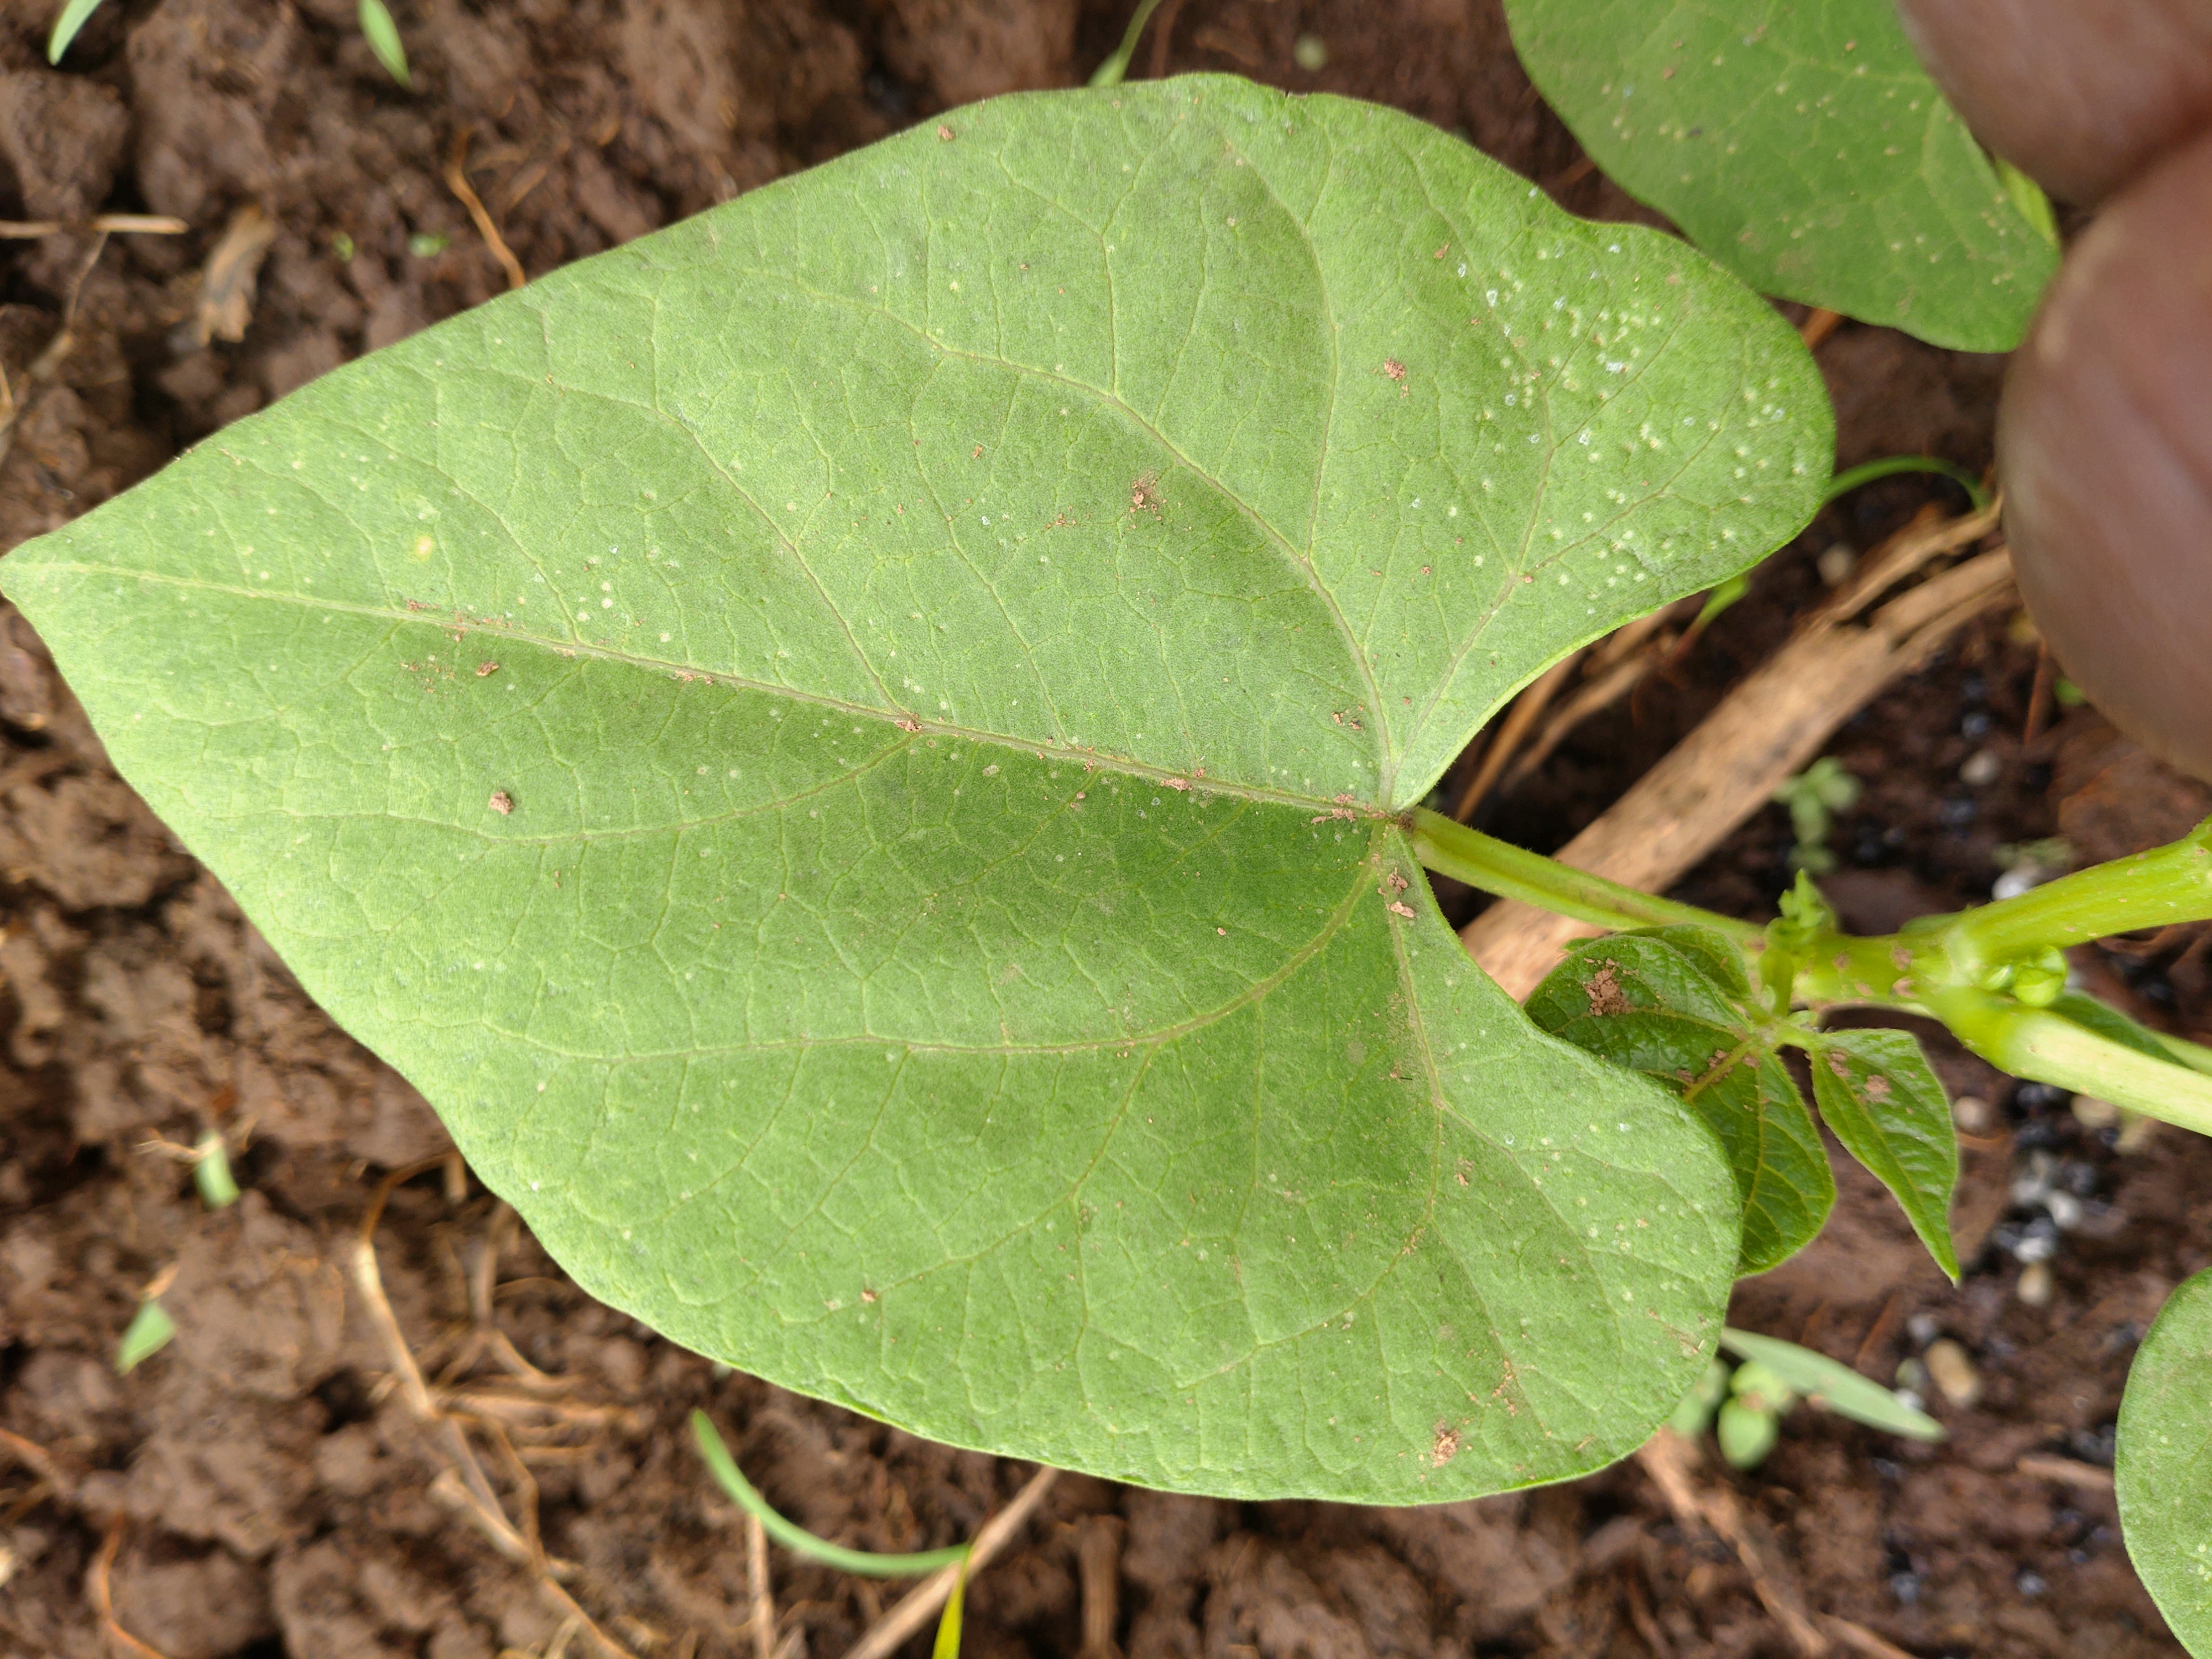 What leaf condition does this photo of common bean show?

healthy
